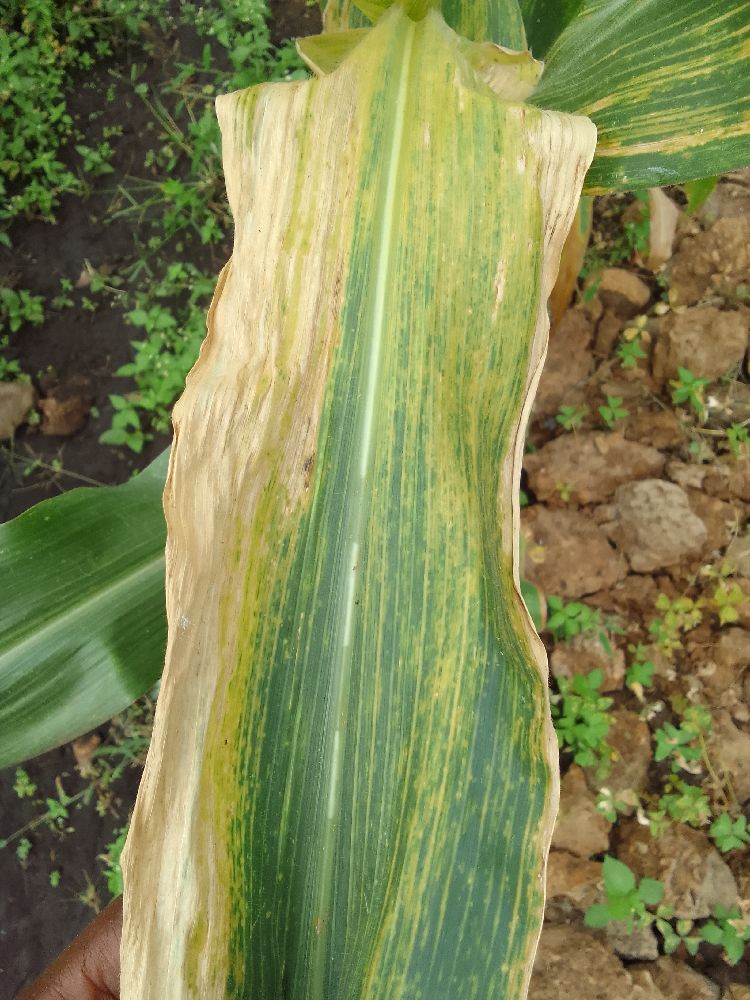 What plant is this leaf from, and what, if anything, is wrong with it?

maize, maize lethal necrosis
